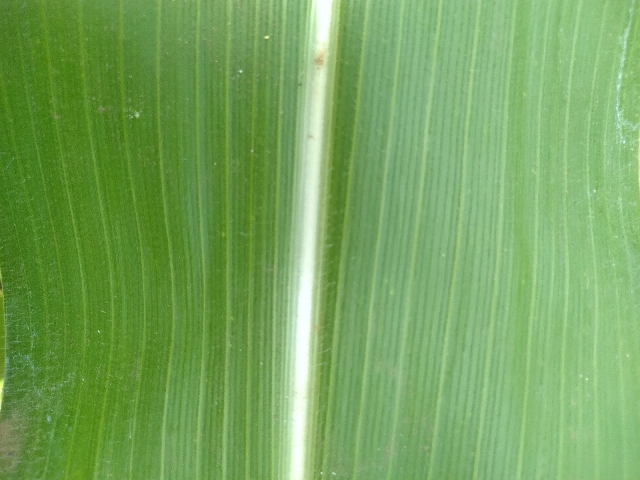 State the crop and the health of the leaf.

maize, healthy
